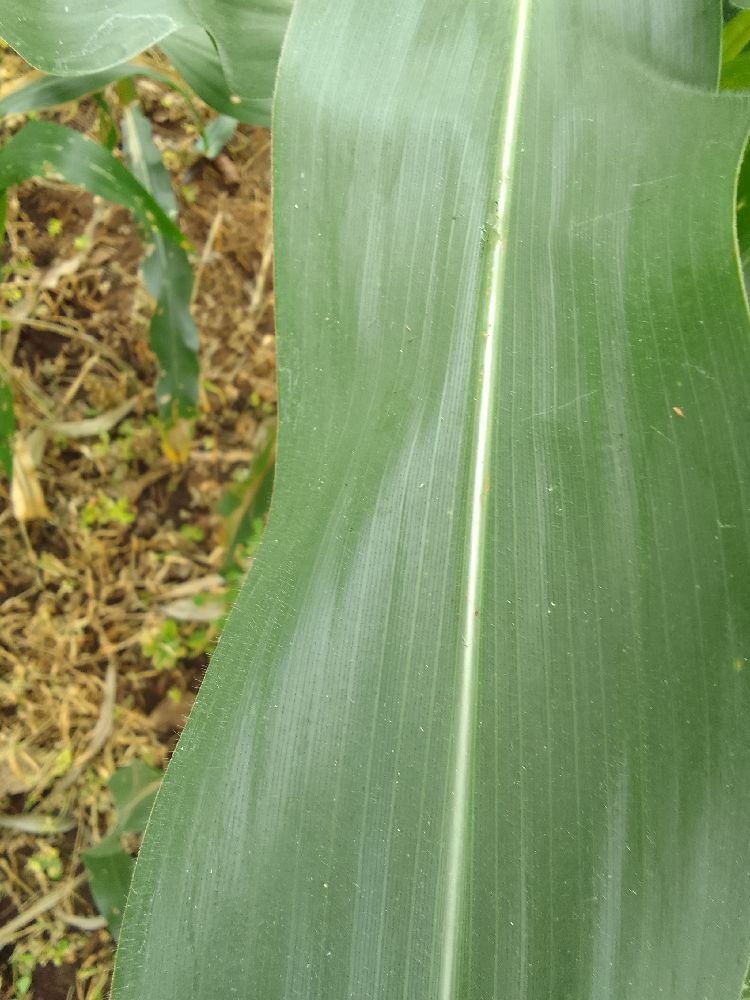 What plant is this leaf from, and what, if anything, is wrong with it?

maize, healthy
